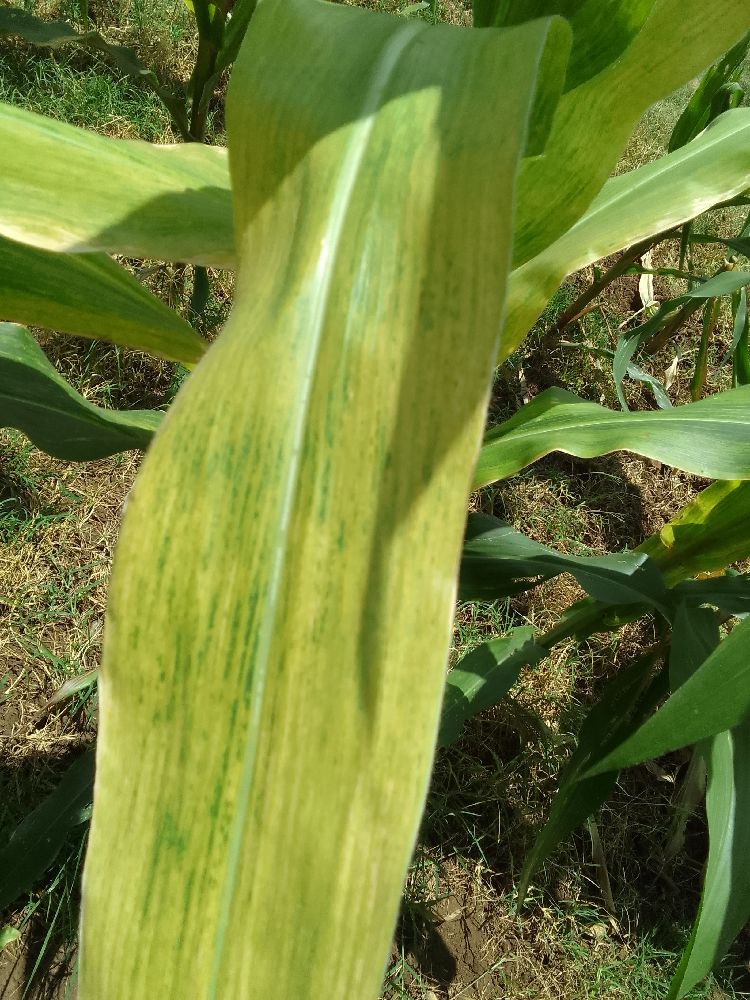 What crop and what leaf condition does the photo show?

maize, maize lethal necrosis
